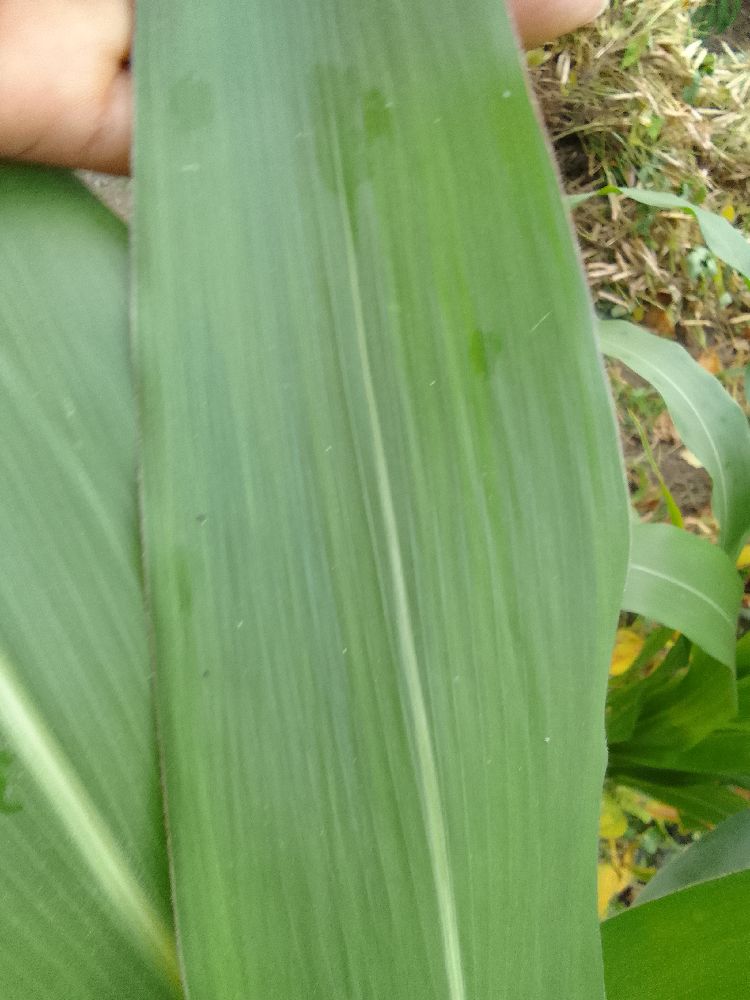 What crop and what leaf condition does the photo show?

maize, healthy
